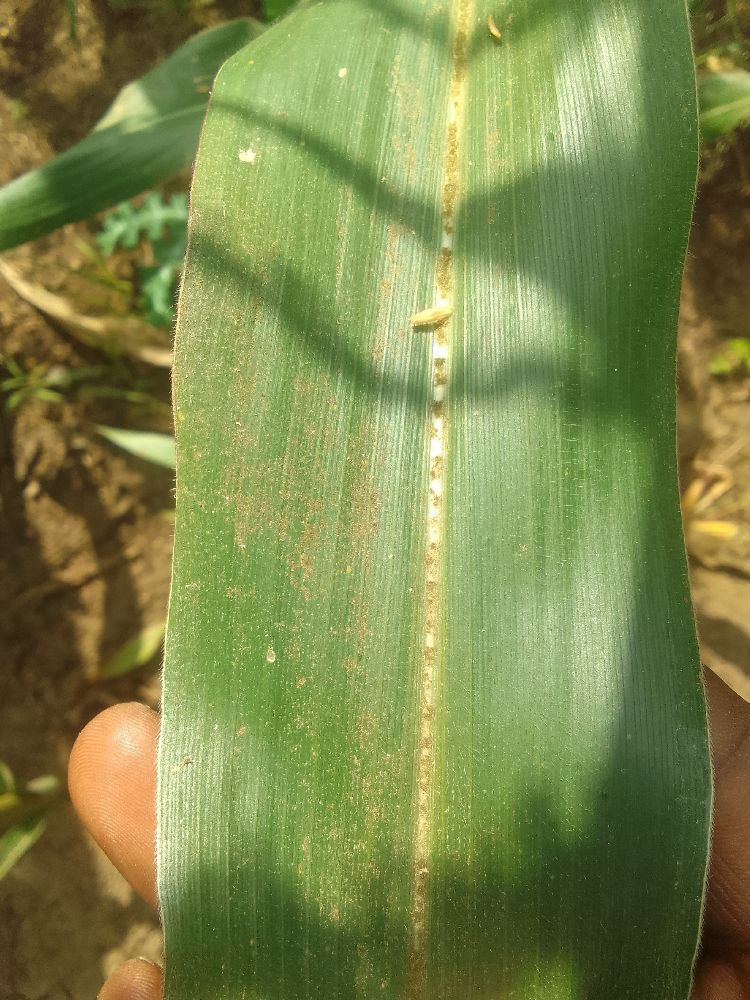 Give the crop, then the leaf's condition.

maize, healthy
